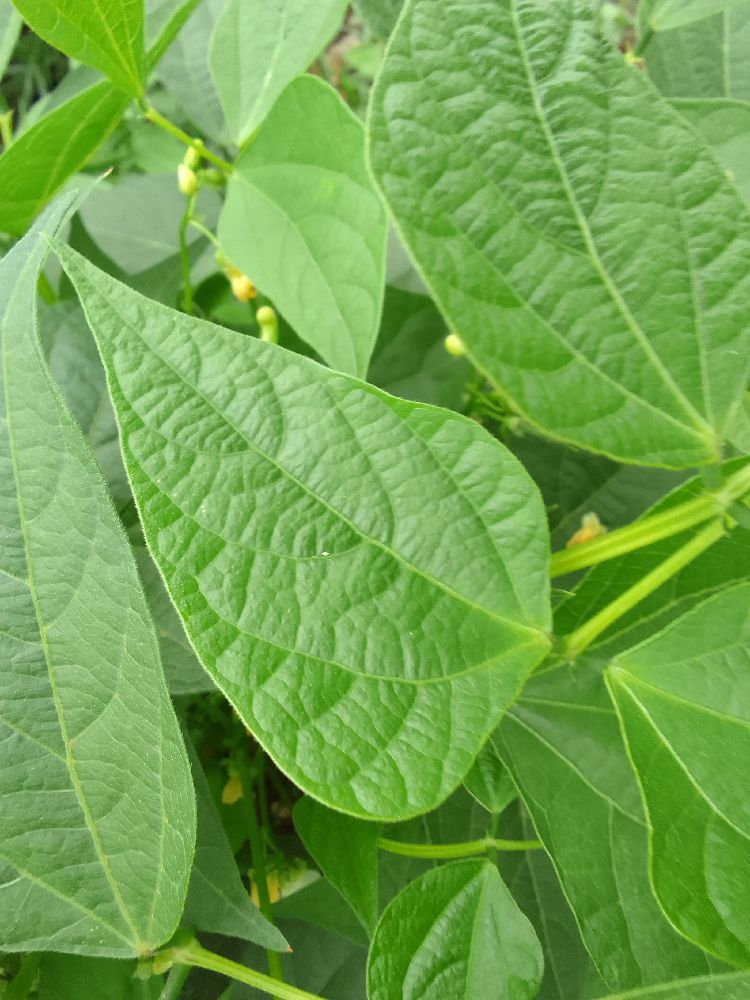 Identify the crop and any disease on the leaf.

common bean, healthy
